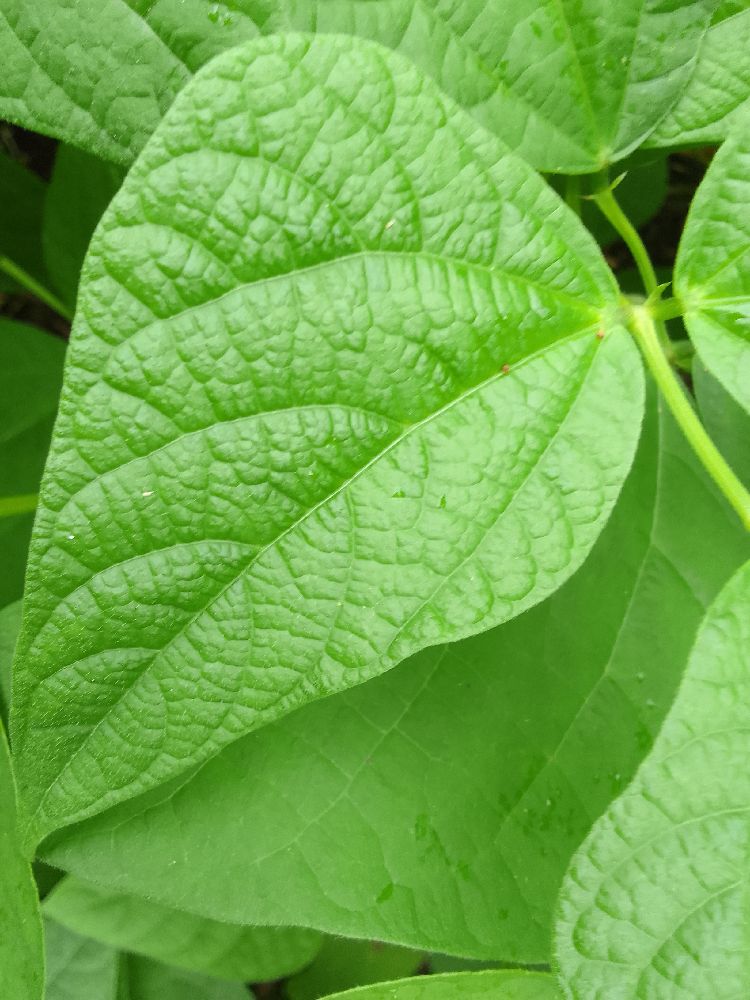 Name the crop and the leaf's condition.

common bean, healthy
